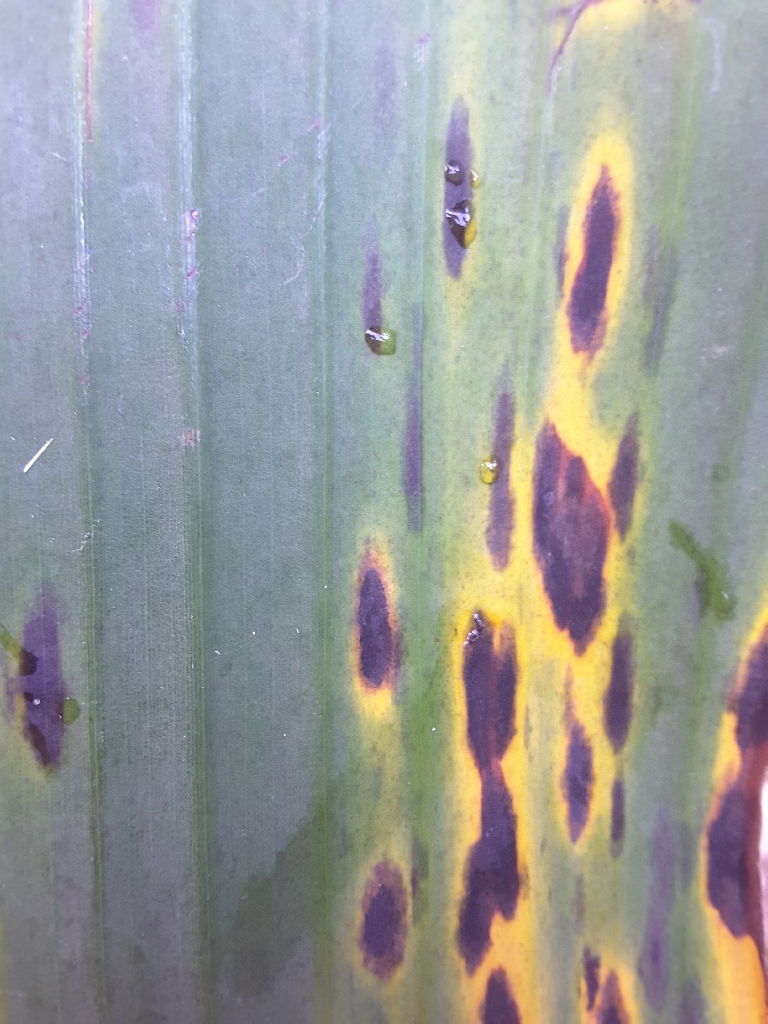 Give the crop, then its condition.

banana, black sigatoka
